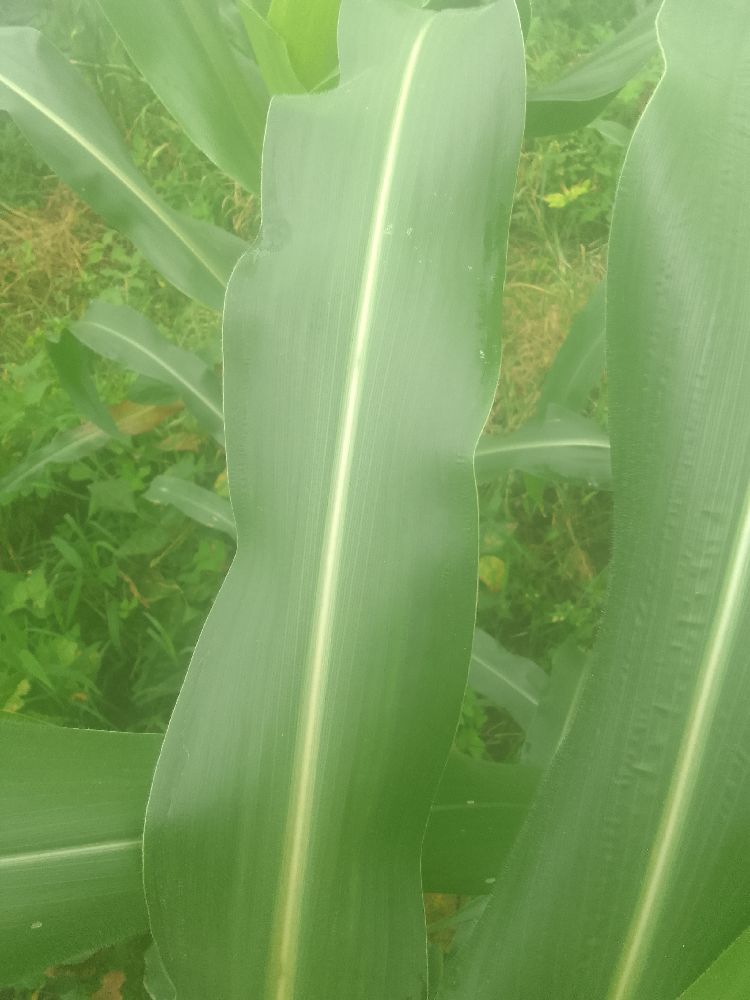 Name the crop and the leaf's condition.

maize, healthy
